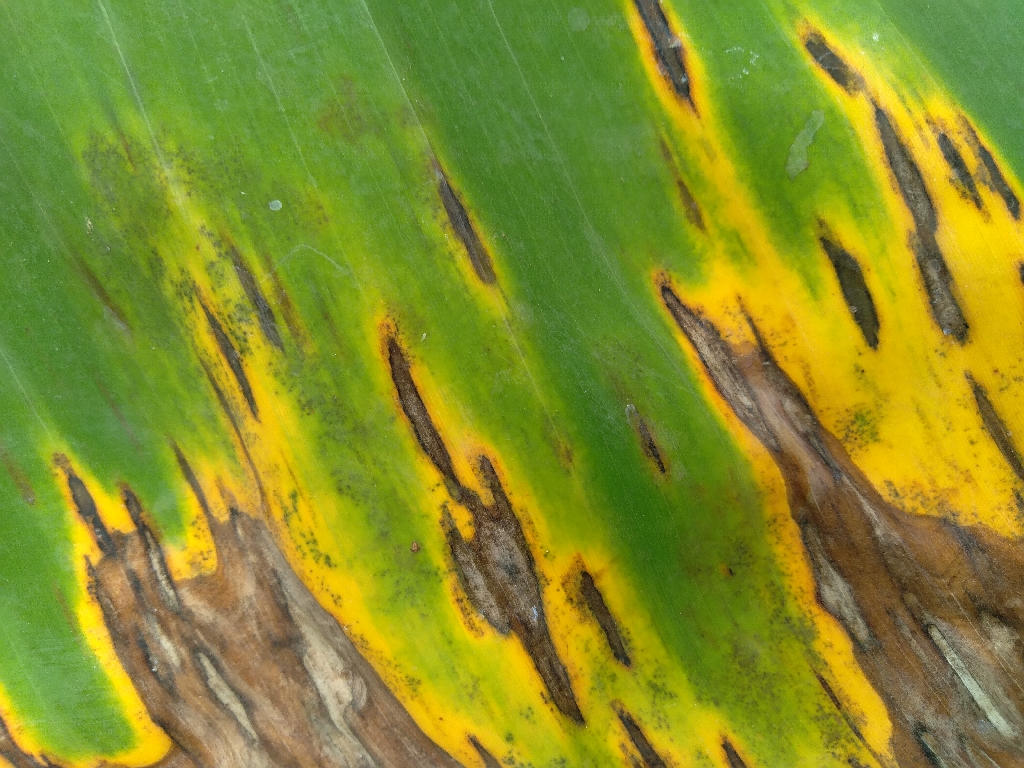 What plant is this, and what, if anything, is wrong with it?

banana, black sigatoka
